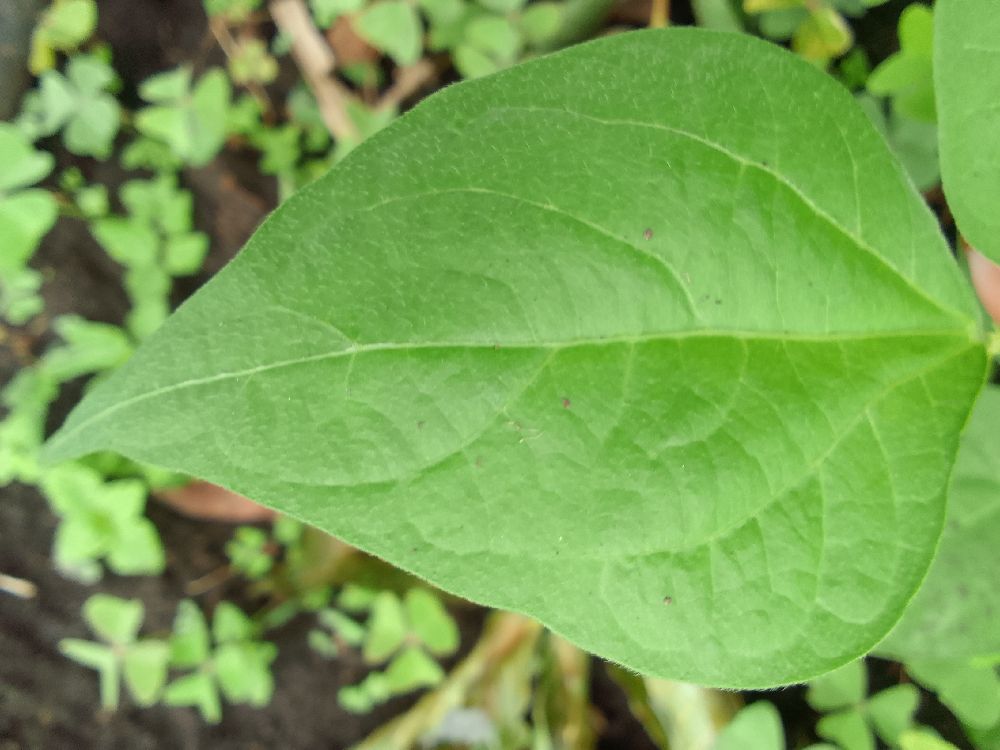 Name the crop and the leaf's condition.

common bean, healthy
